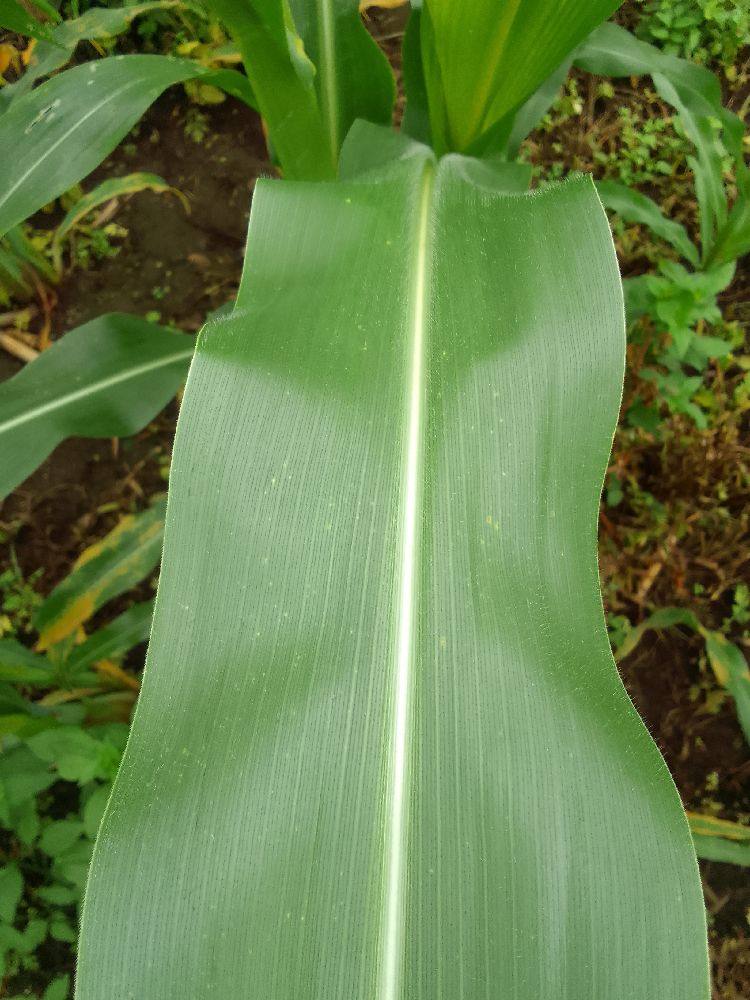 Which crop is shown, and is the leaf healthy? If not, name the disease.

maize, healthy
